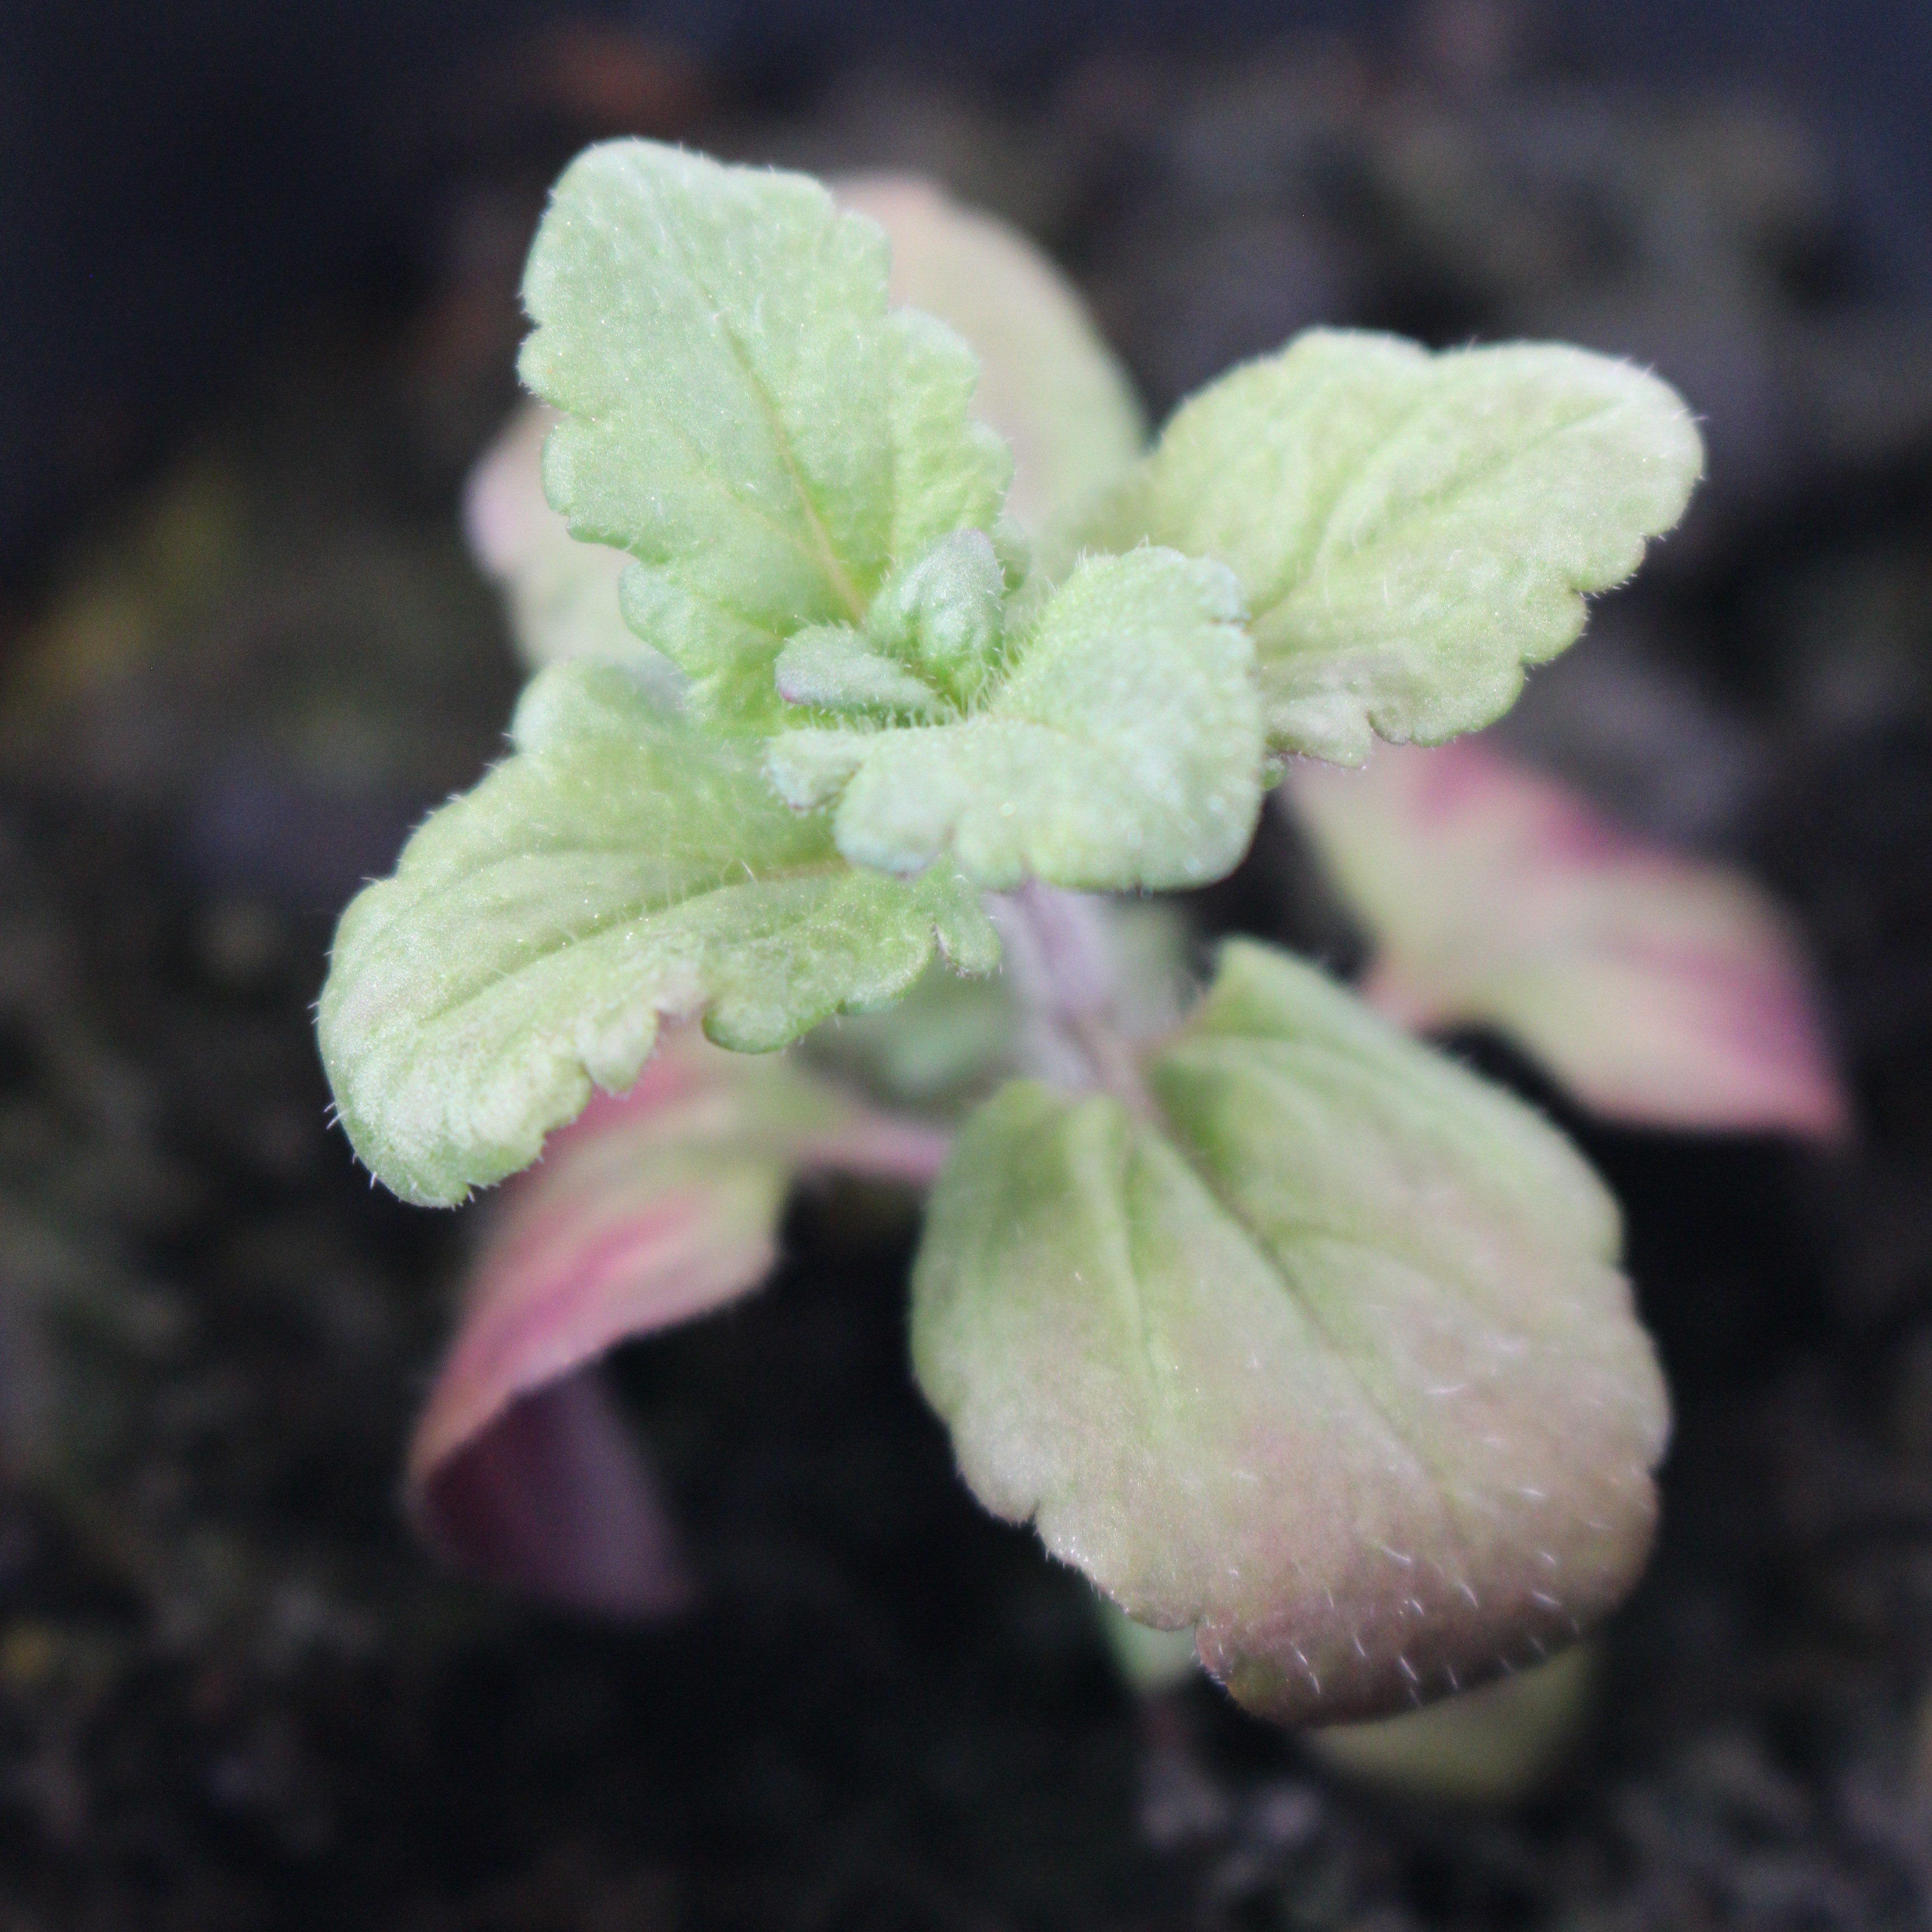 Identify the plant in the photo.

Veronica persica
